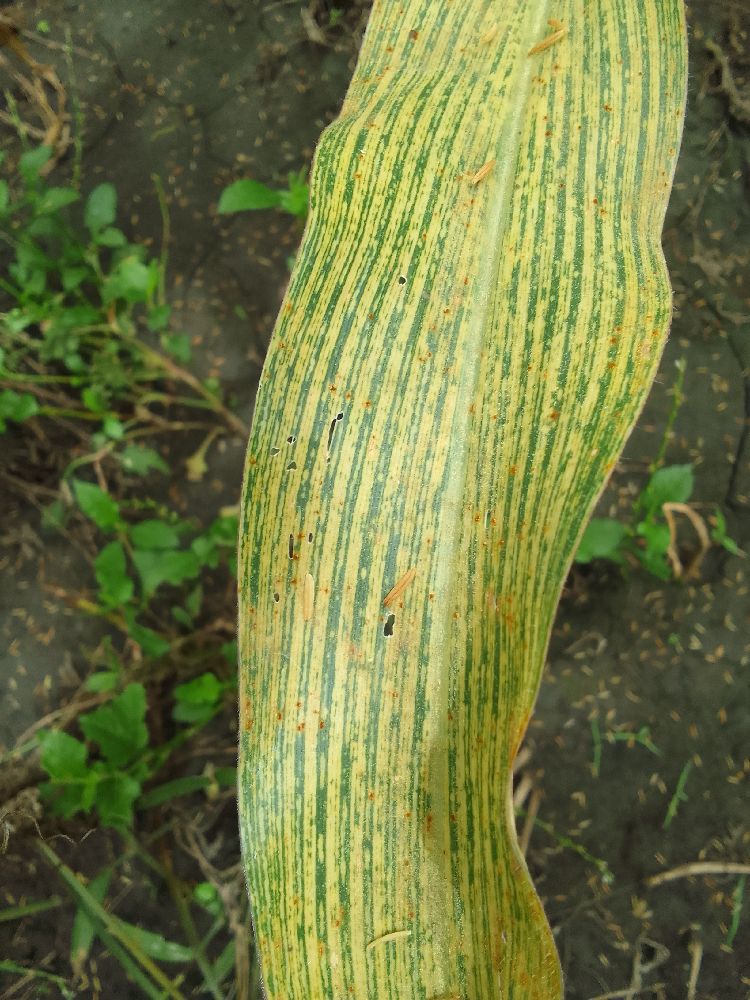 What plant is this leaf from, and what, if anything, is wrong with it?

maize, maize streak virus
